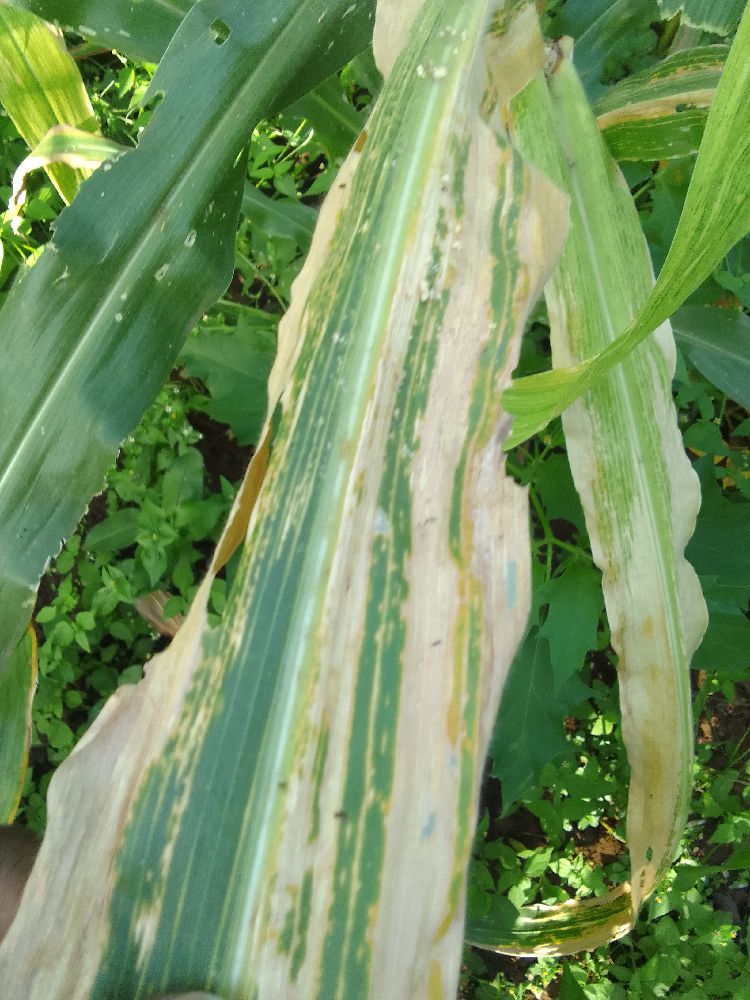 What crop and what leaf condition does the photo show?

maize, maize lethal necrosis
